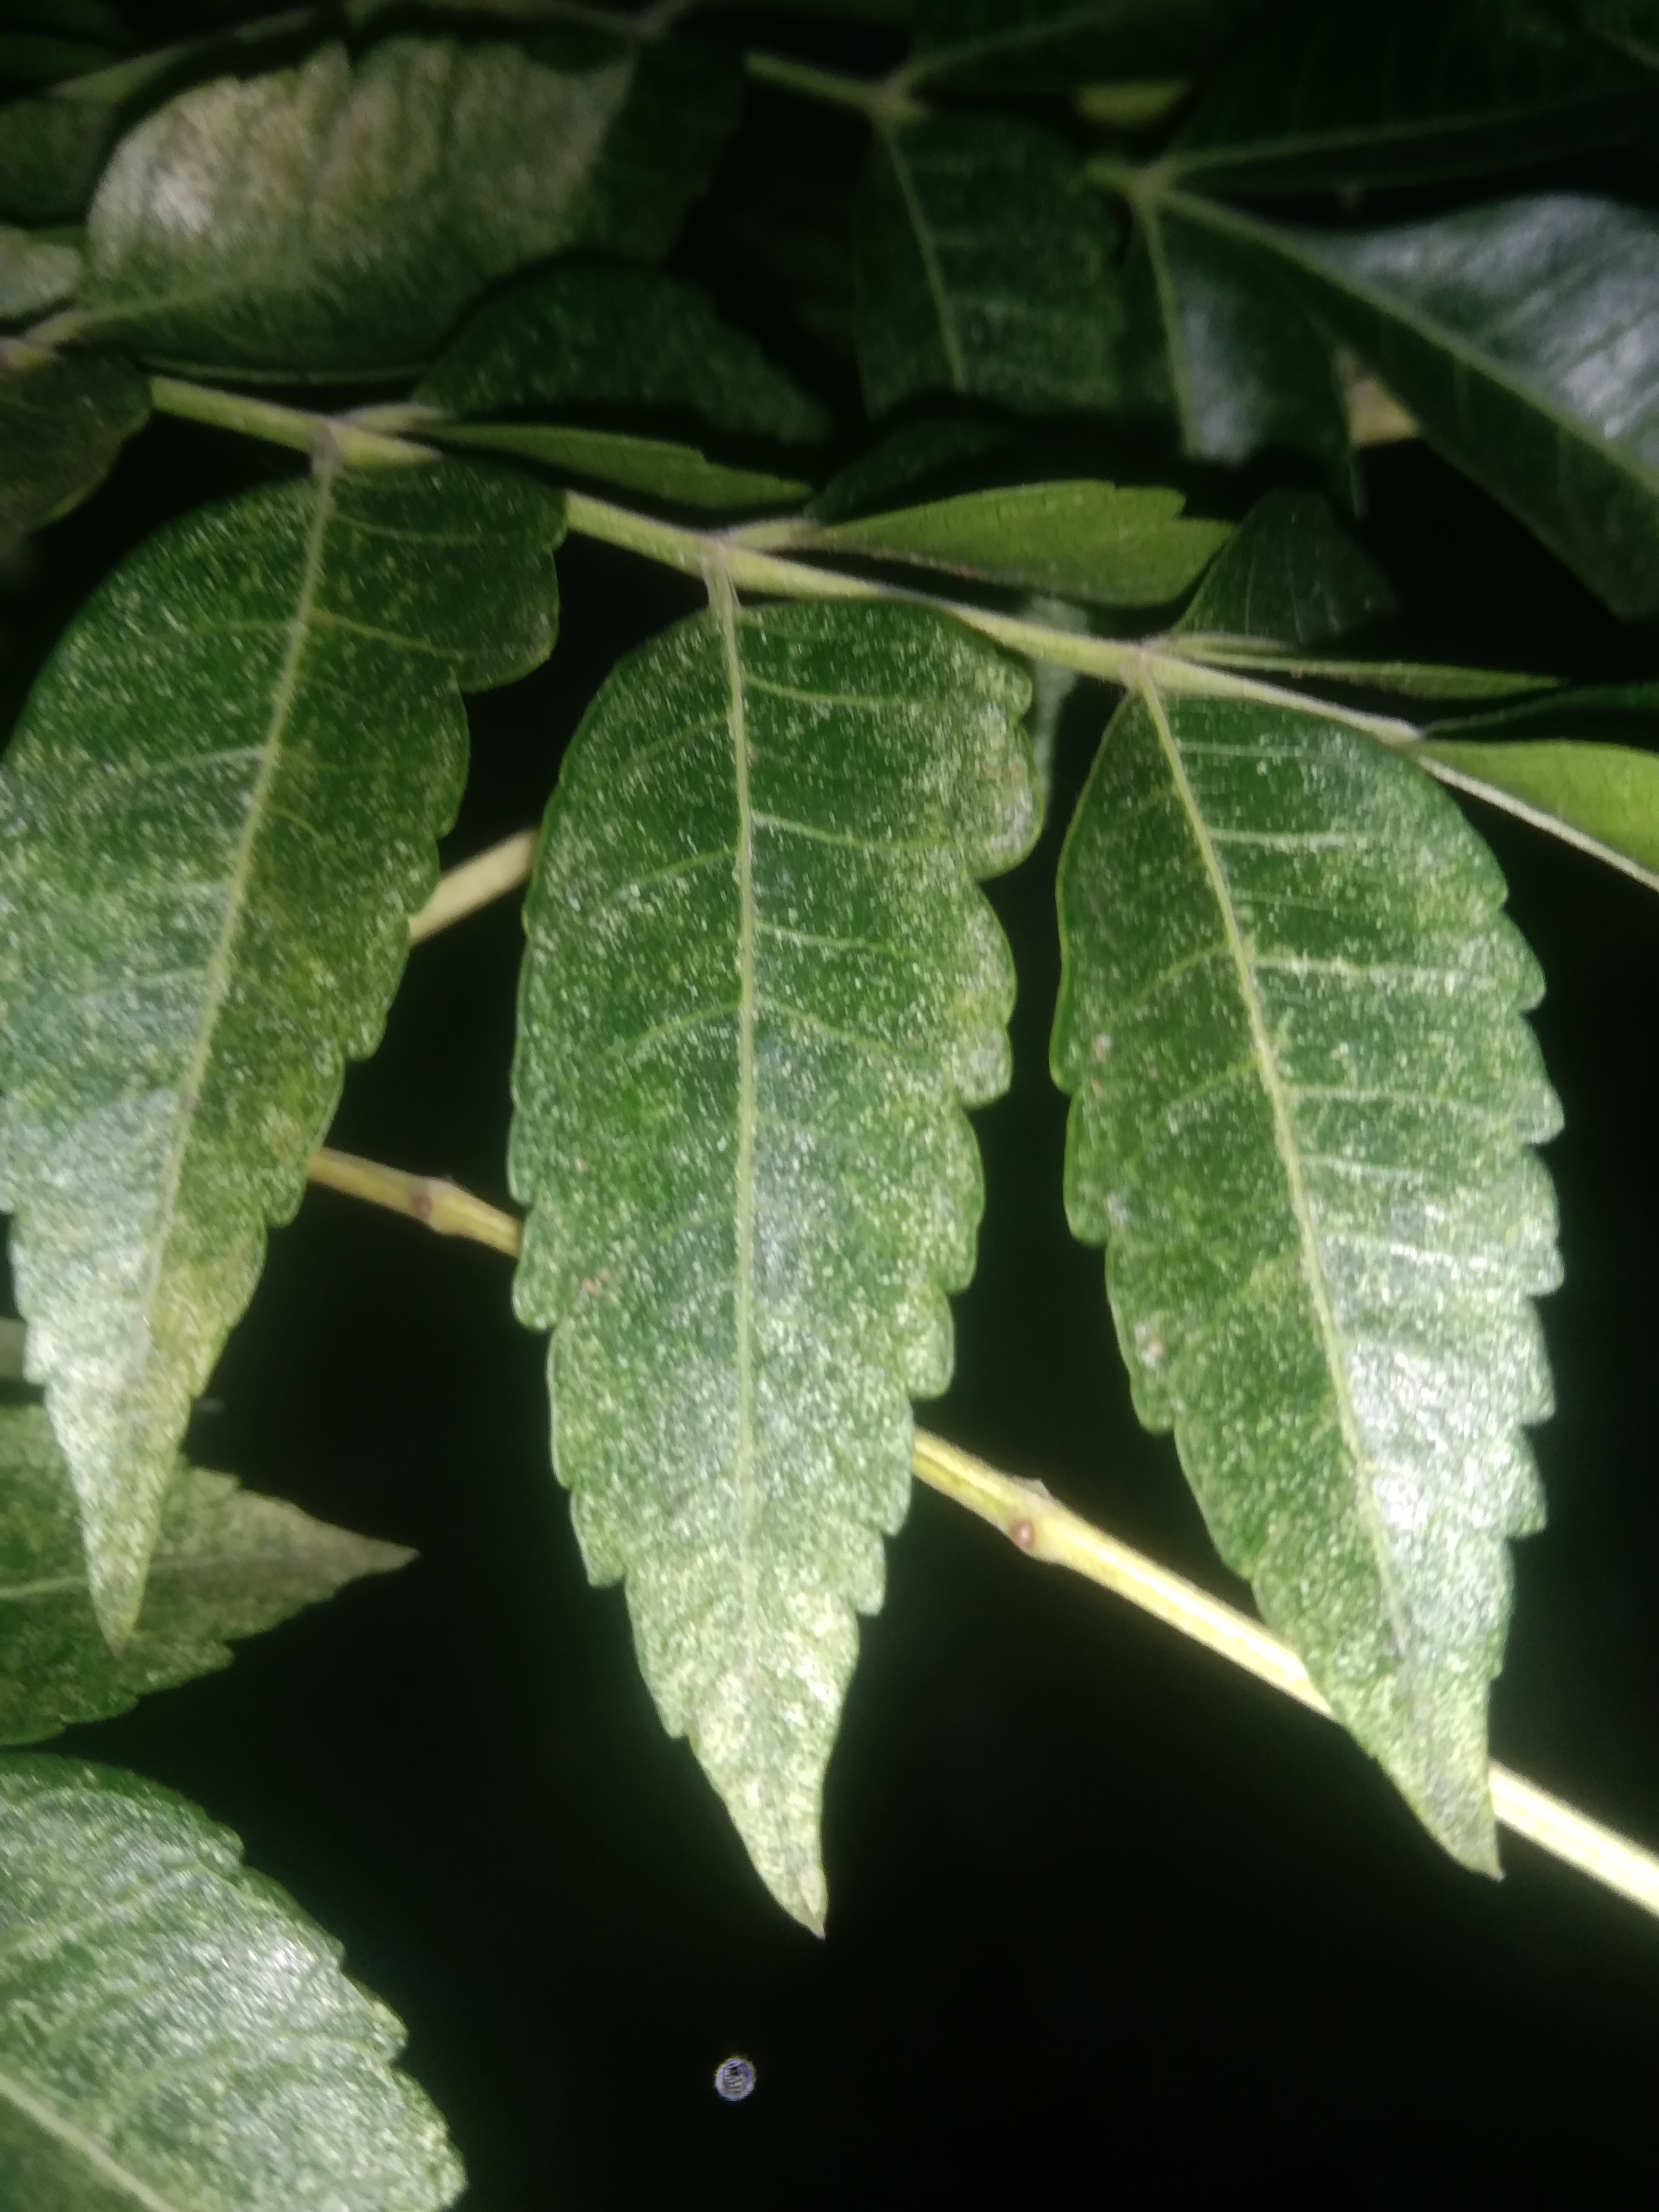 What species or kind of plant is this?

neem
